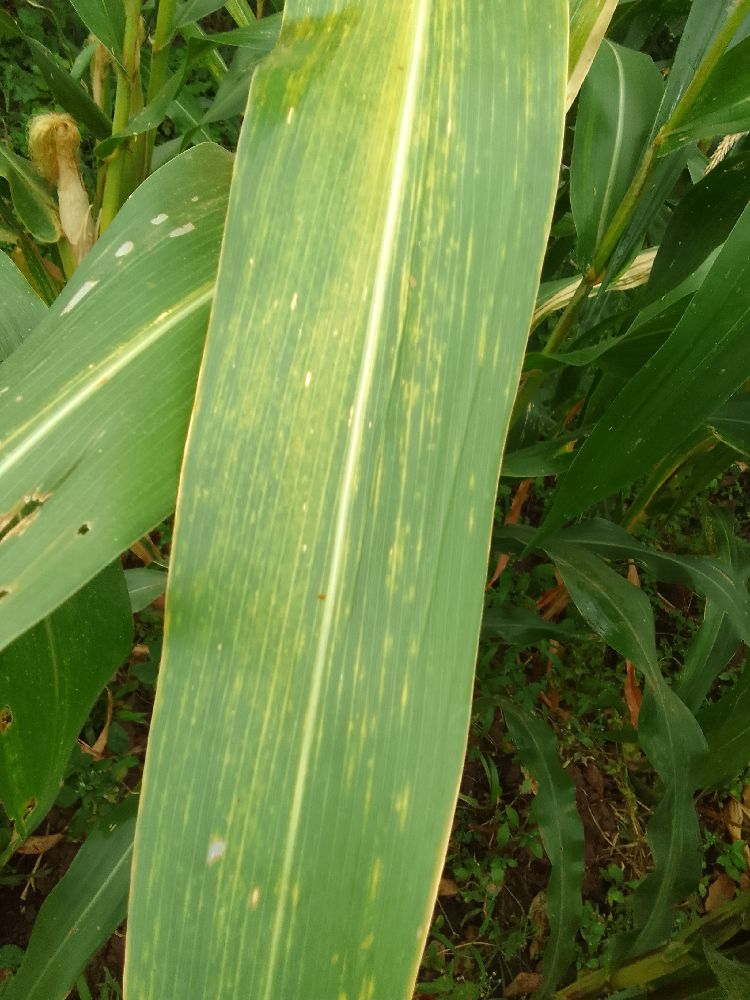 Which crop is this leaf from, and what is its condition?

maize, maize lethal necrosis
